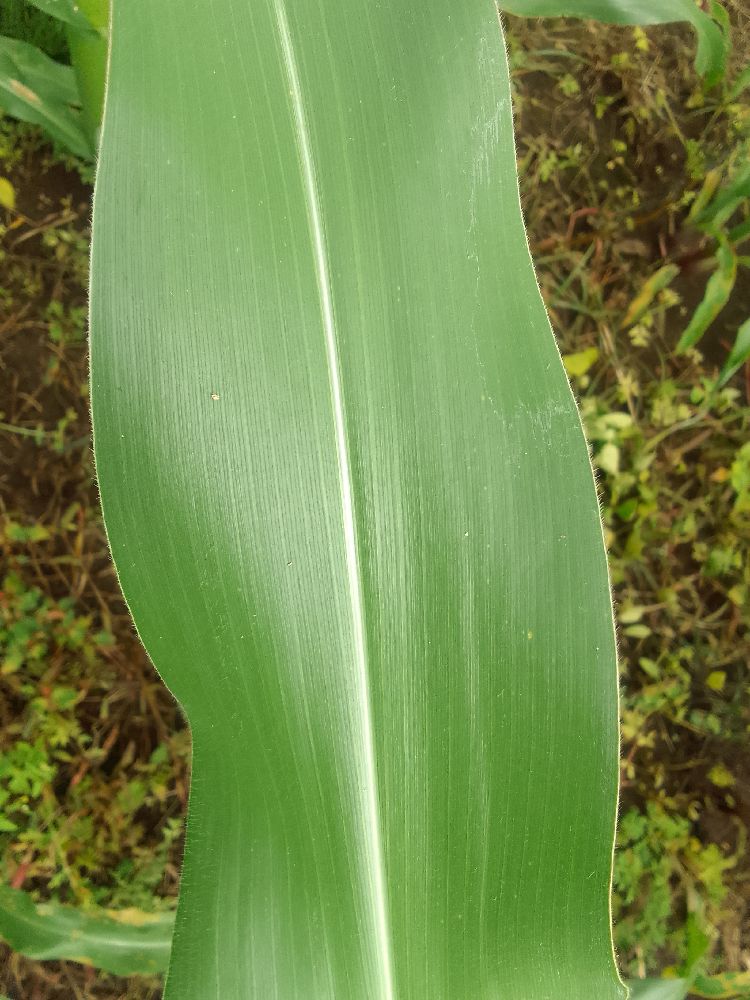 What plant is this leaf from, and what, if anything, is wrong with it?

maize, healthy
